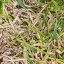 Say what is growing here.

grass
